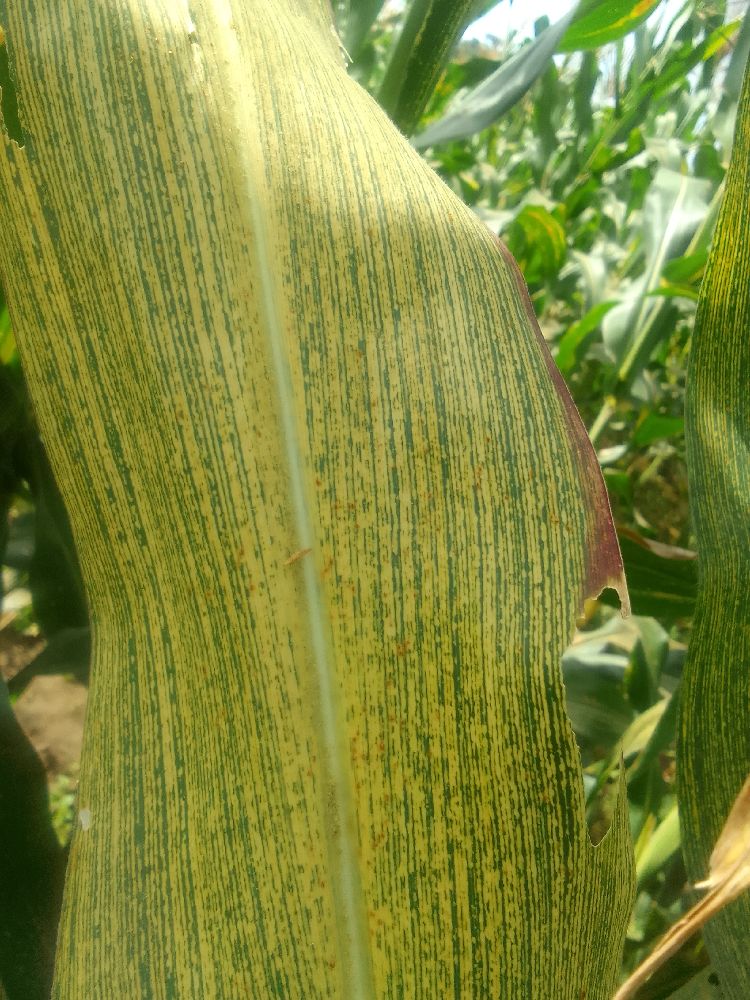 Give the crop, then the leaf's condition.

maize, maize streak virus
